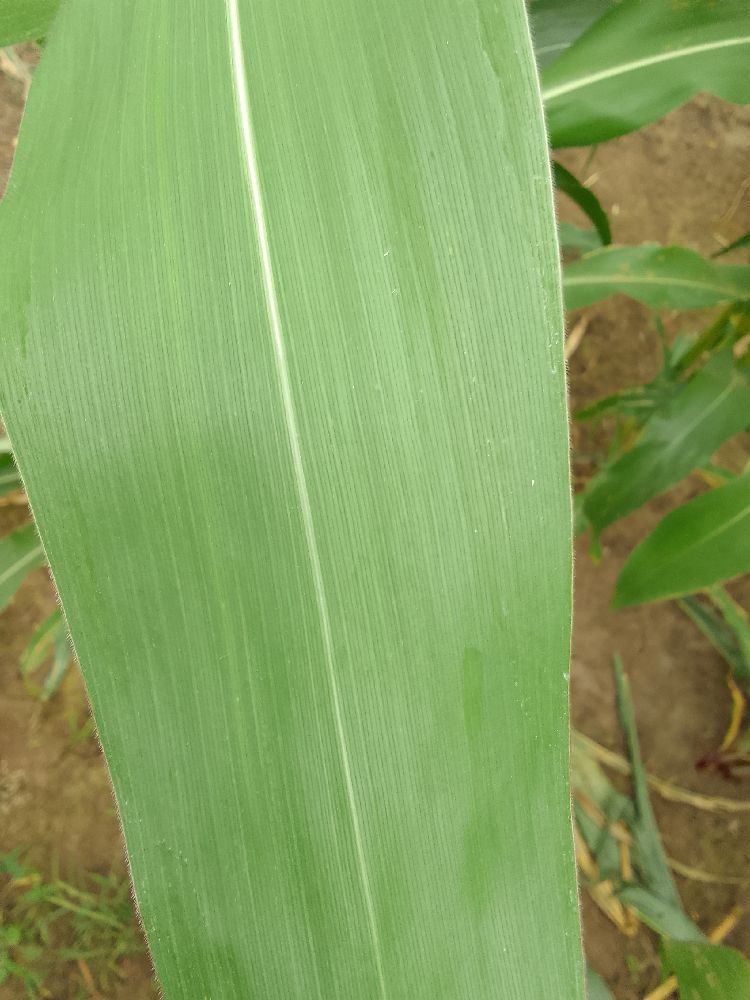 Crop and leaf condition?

maize, healthy
